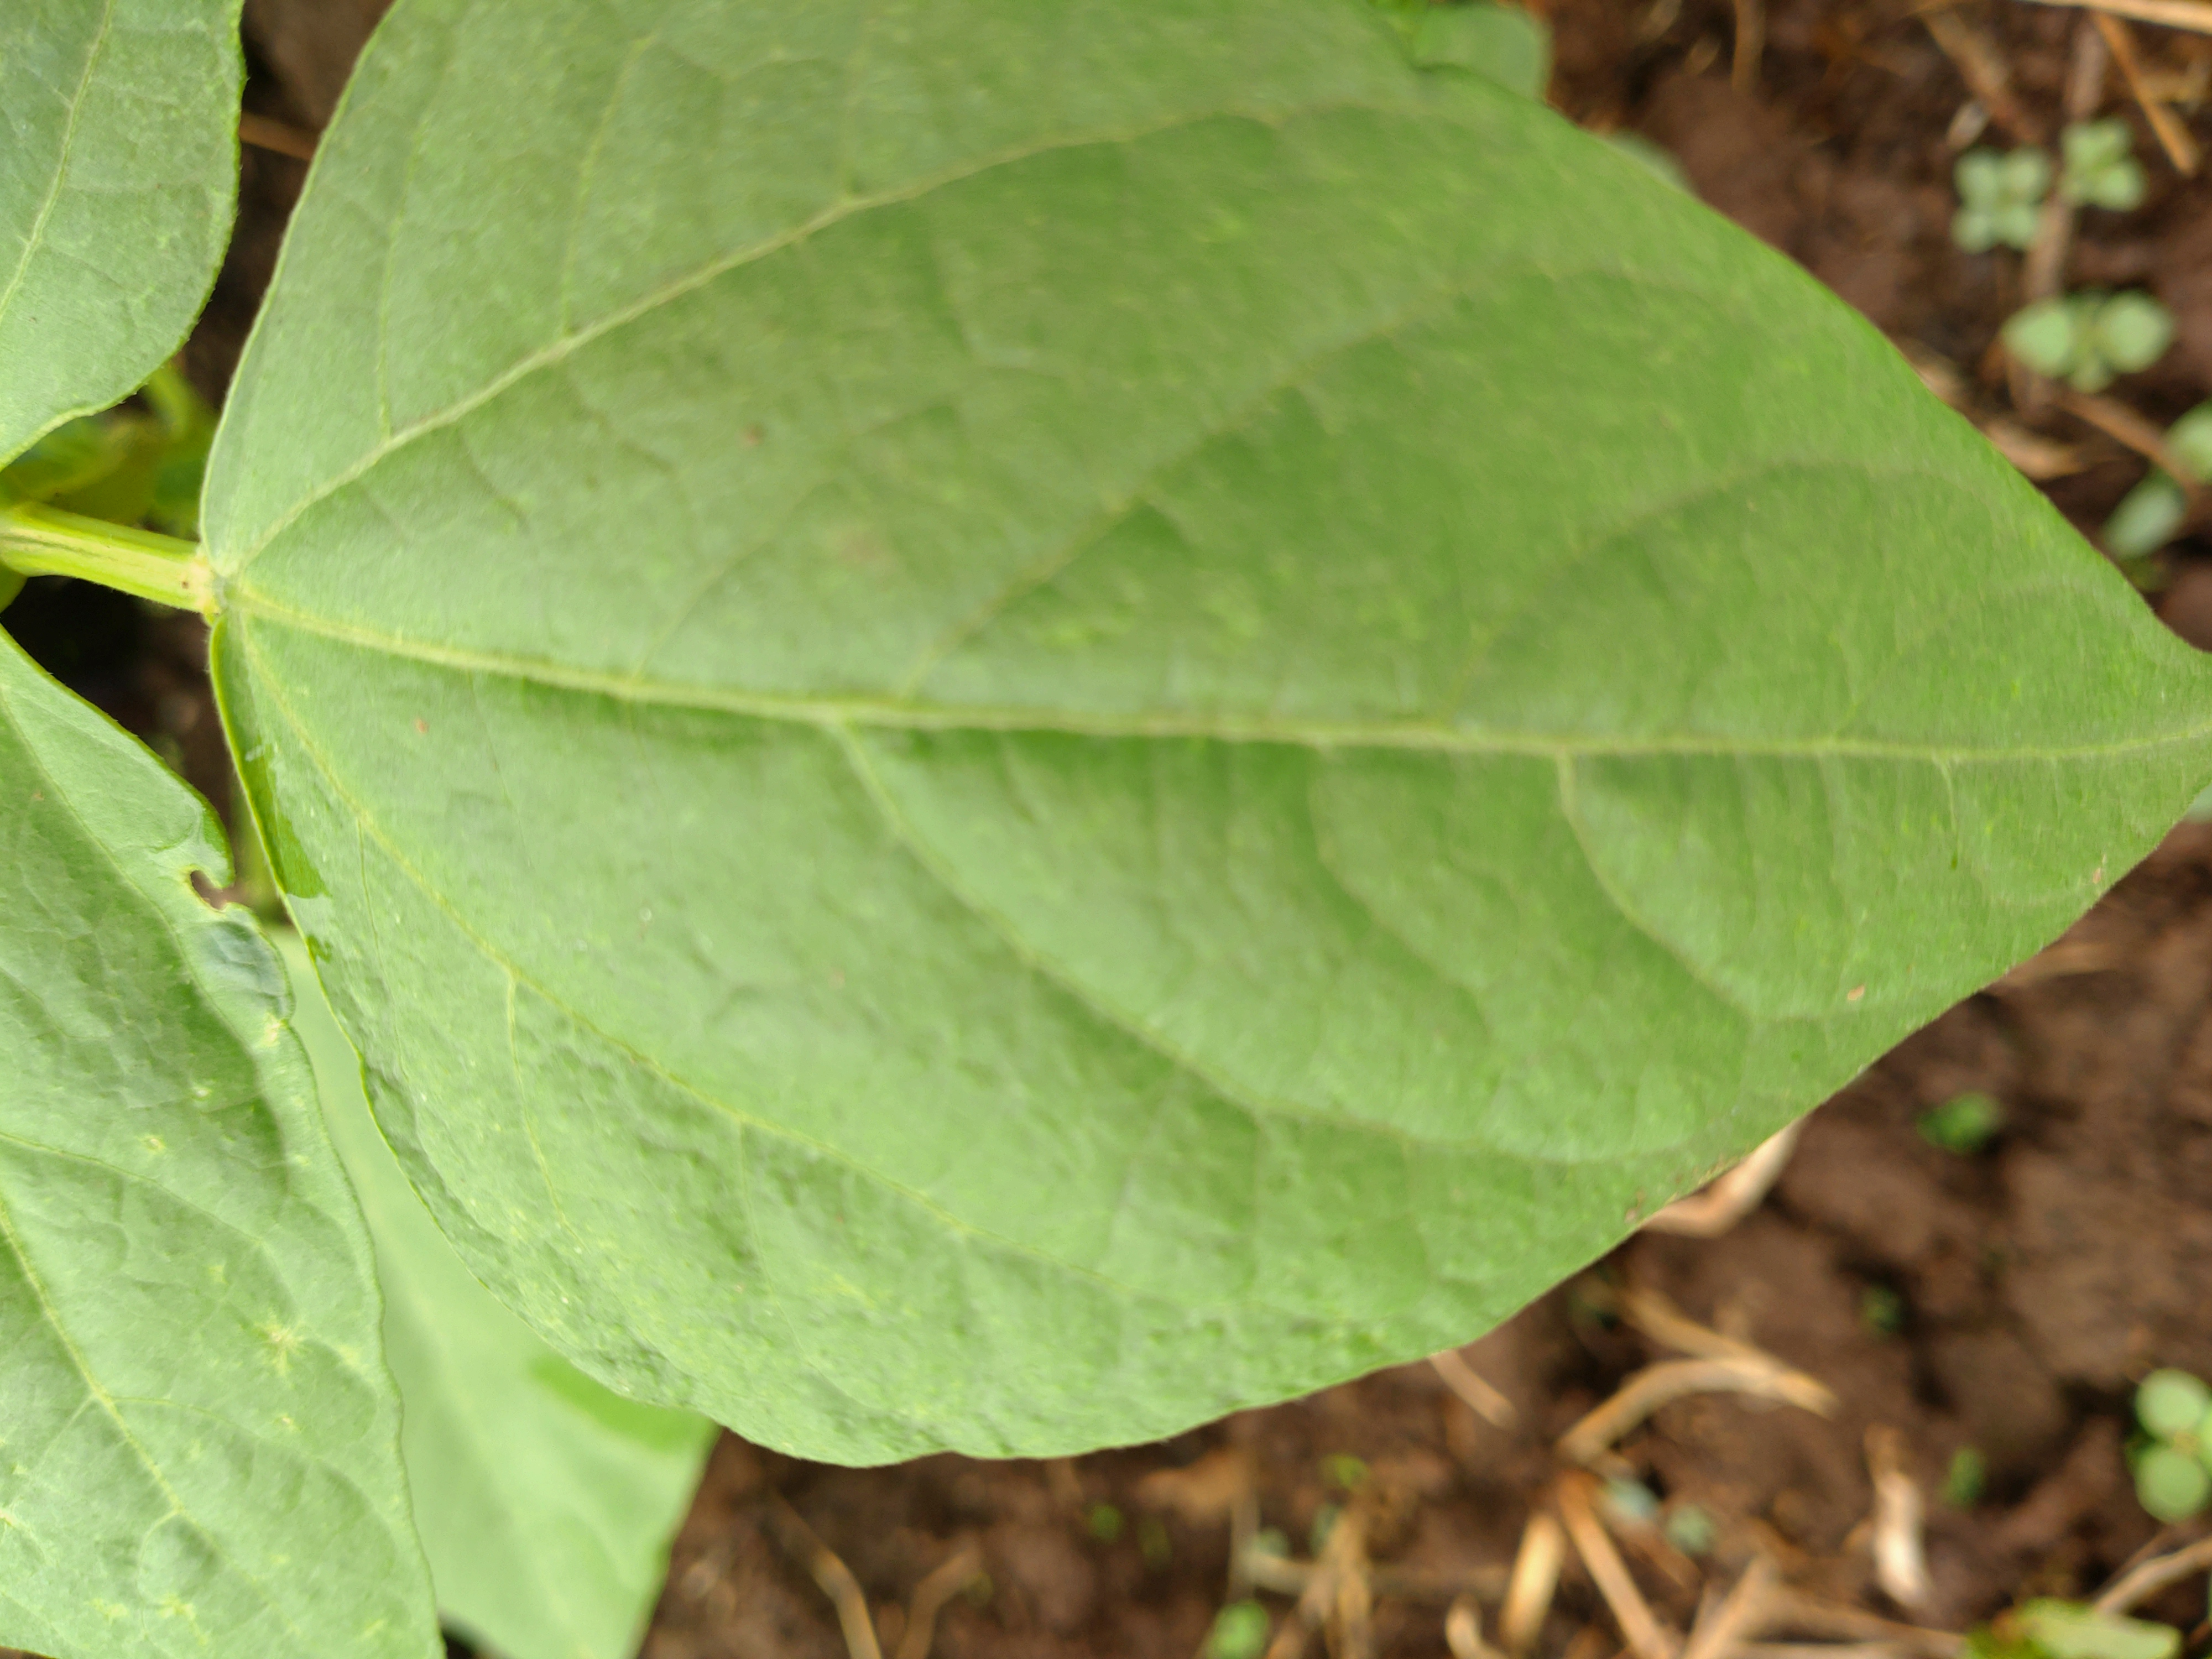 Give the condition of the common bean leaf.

healthy
